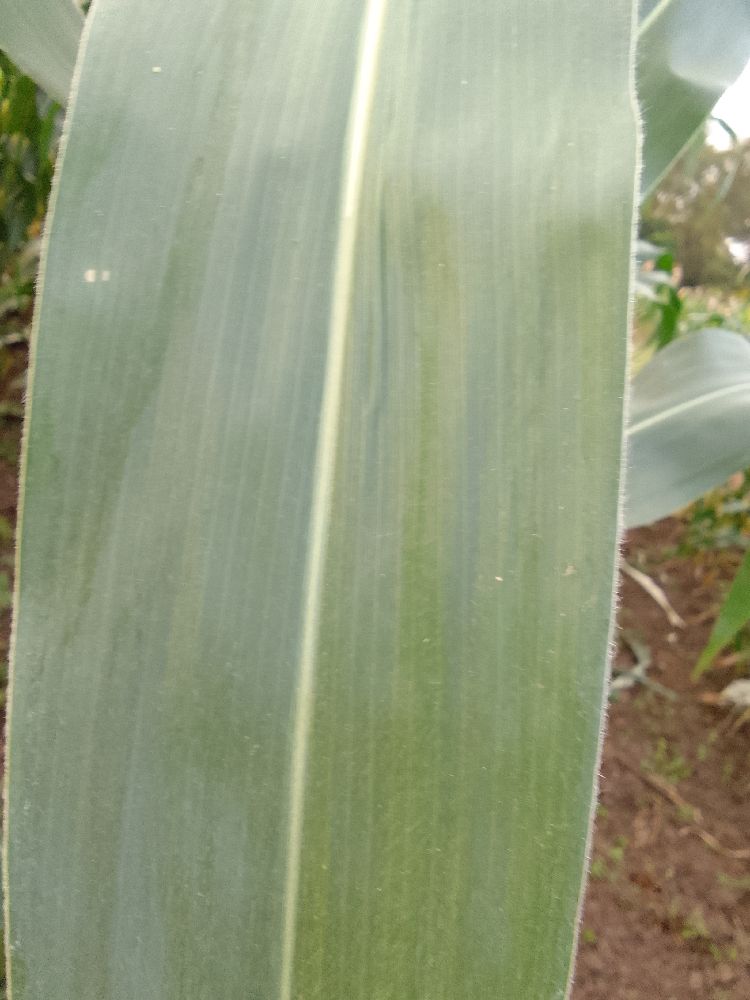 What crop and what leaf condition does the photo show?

maize, healthy
